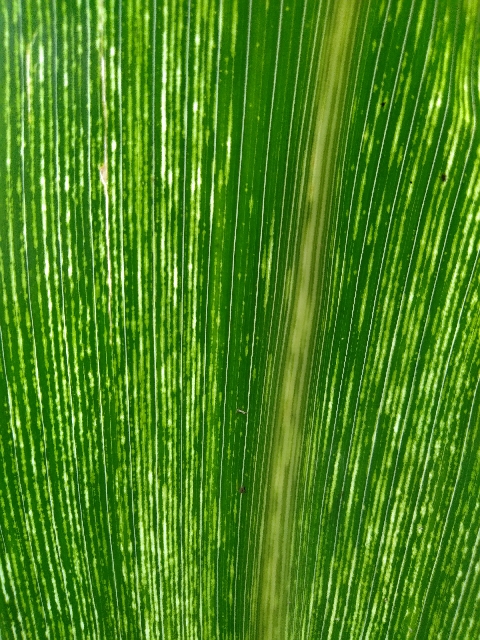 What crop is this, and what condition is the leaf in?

maize, maize streak virus
